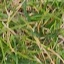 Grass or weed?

grass
